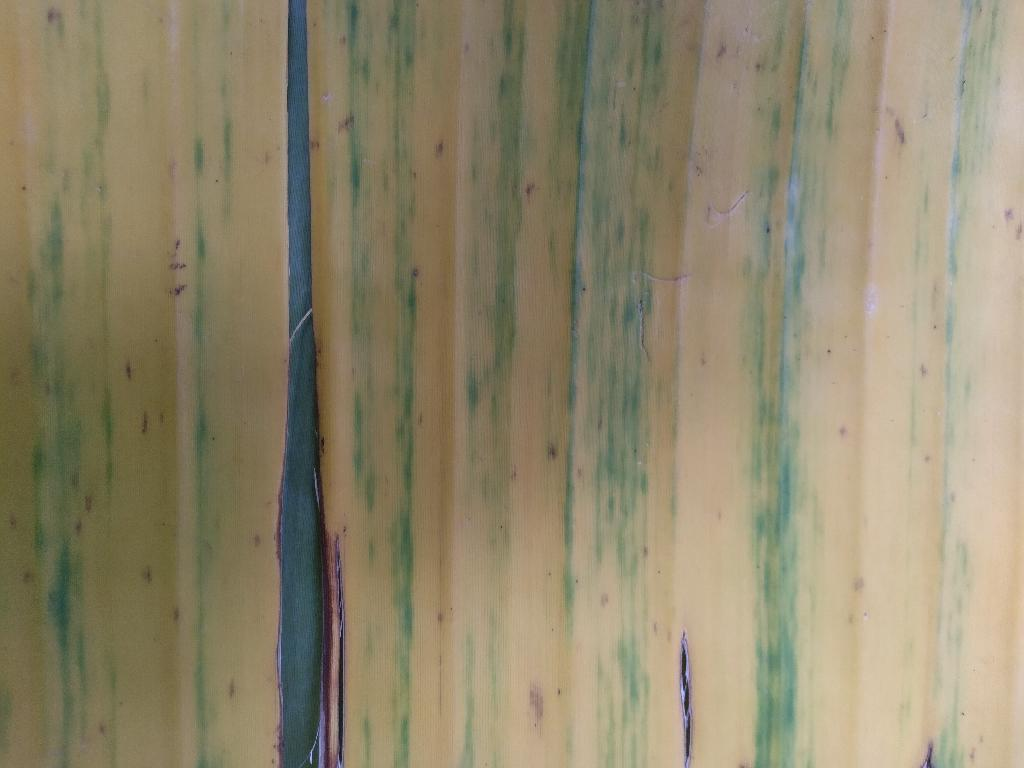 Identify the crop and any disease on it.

banana, fusarium wilt race 1
